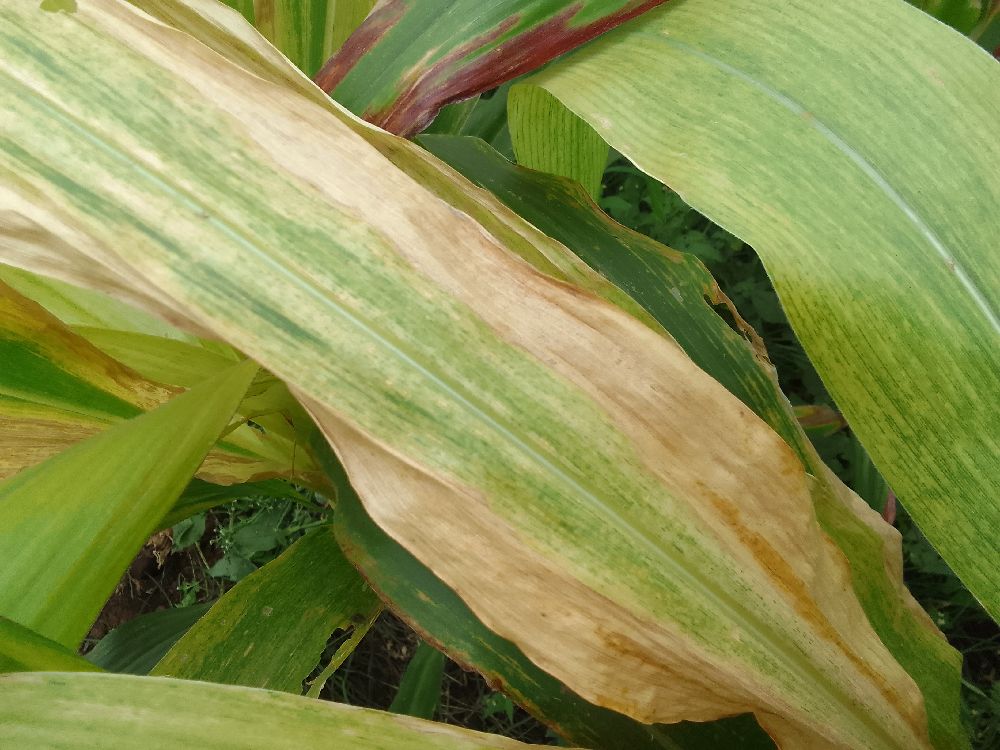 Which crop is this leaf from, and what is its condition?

maize, maize lethal necrosis
